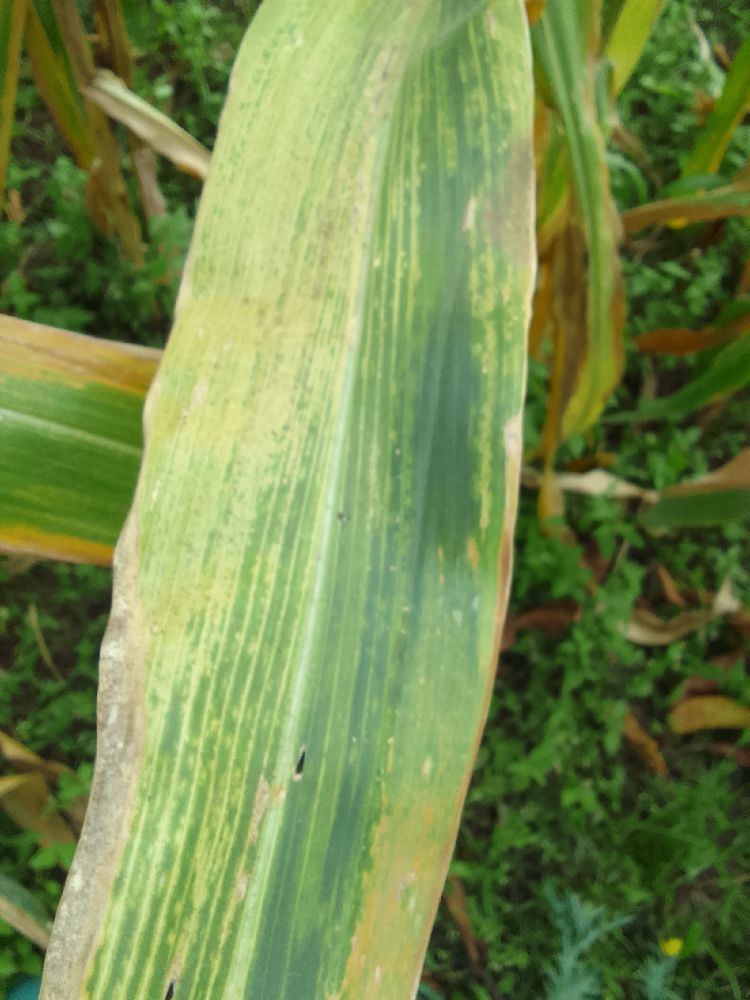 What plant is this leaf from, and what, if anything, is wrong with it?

maize, maize lethal necrosis
